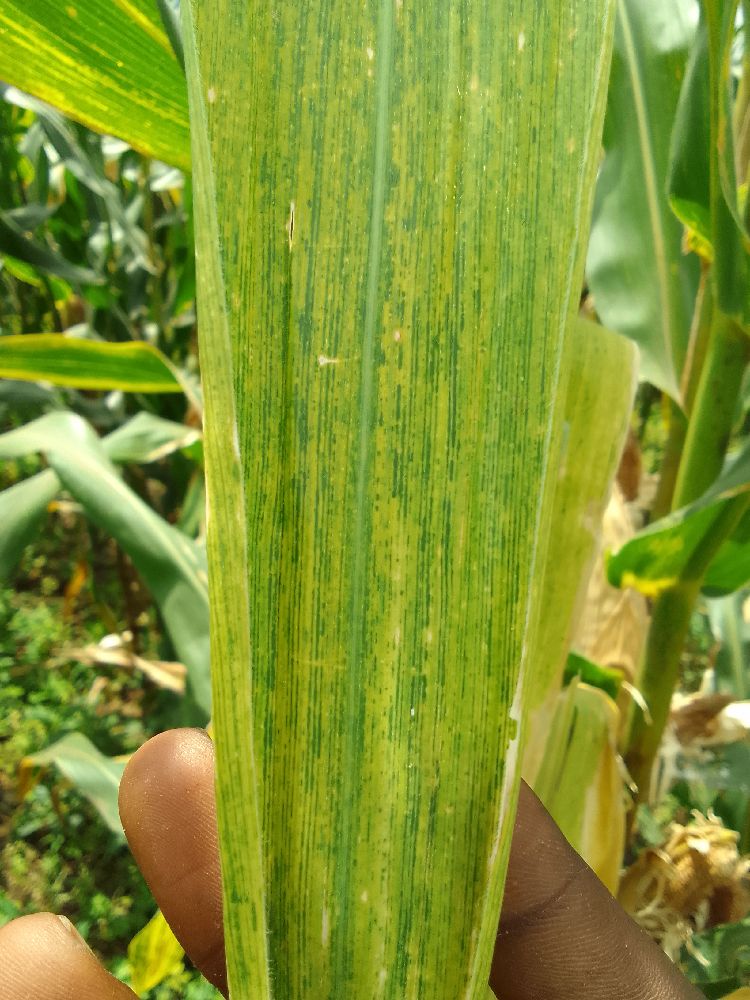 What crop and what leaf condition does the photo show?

maize, maize lethal necrosis
